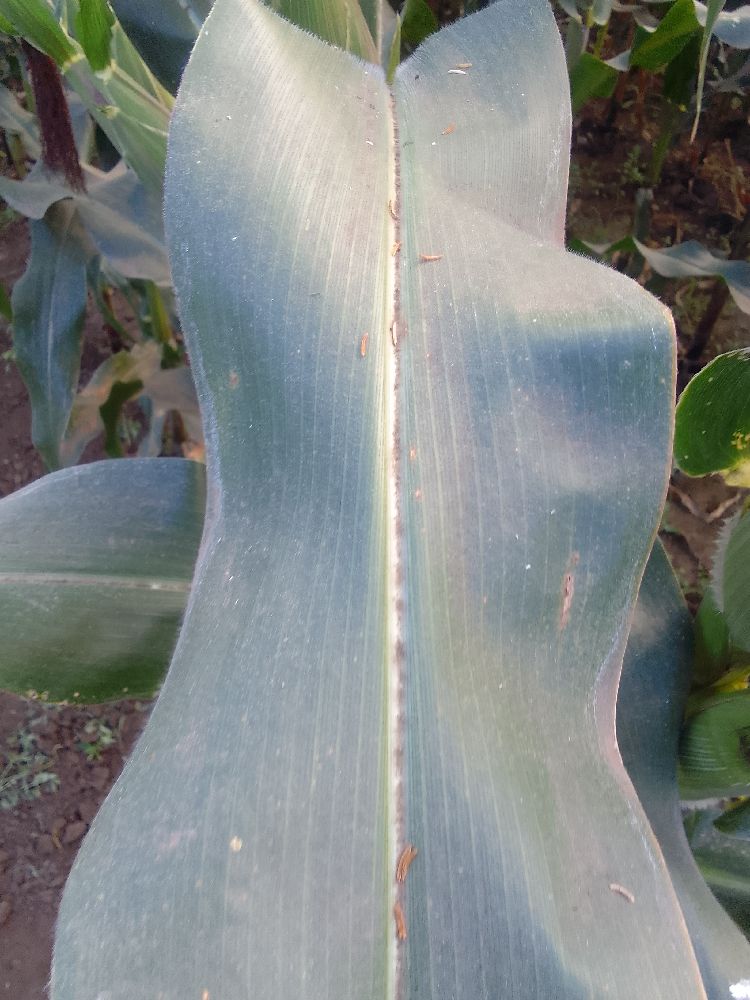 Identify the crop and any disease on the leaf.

maize, healthy
